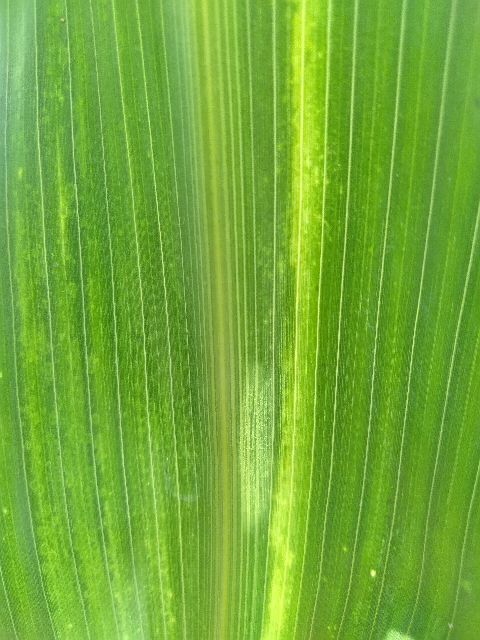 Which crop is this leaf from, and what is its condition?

maize, maize lethal necrosis
